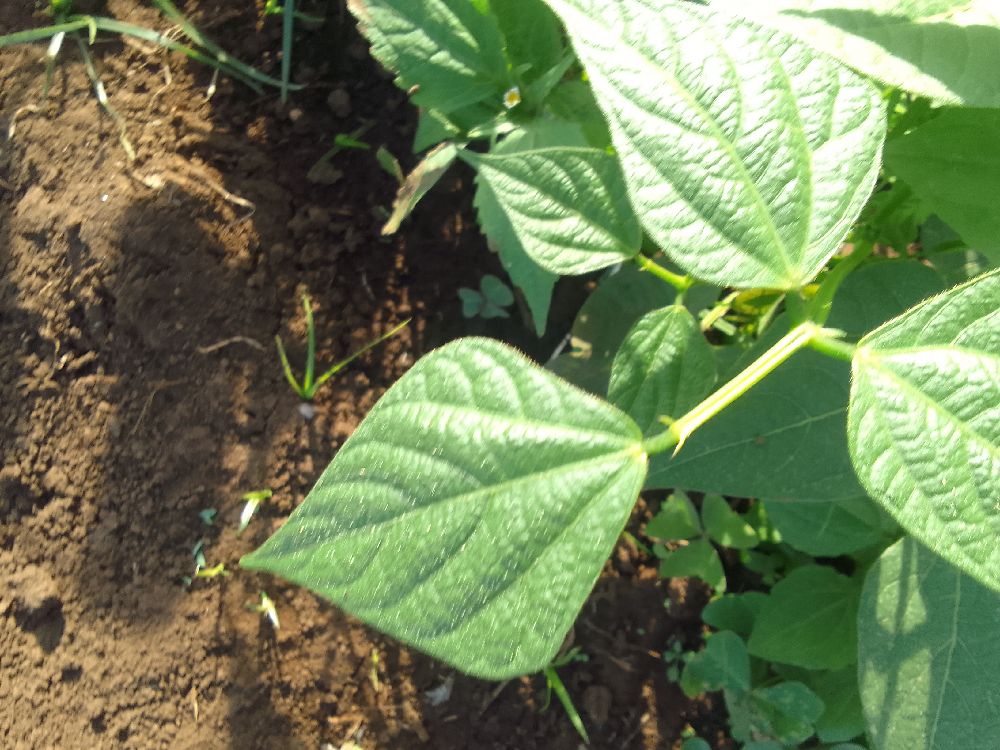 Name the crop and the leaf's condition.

common bean, healthy
